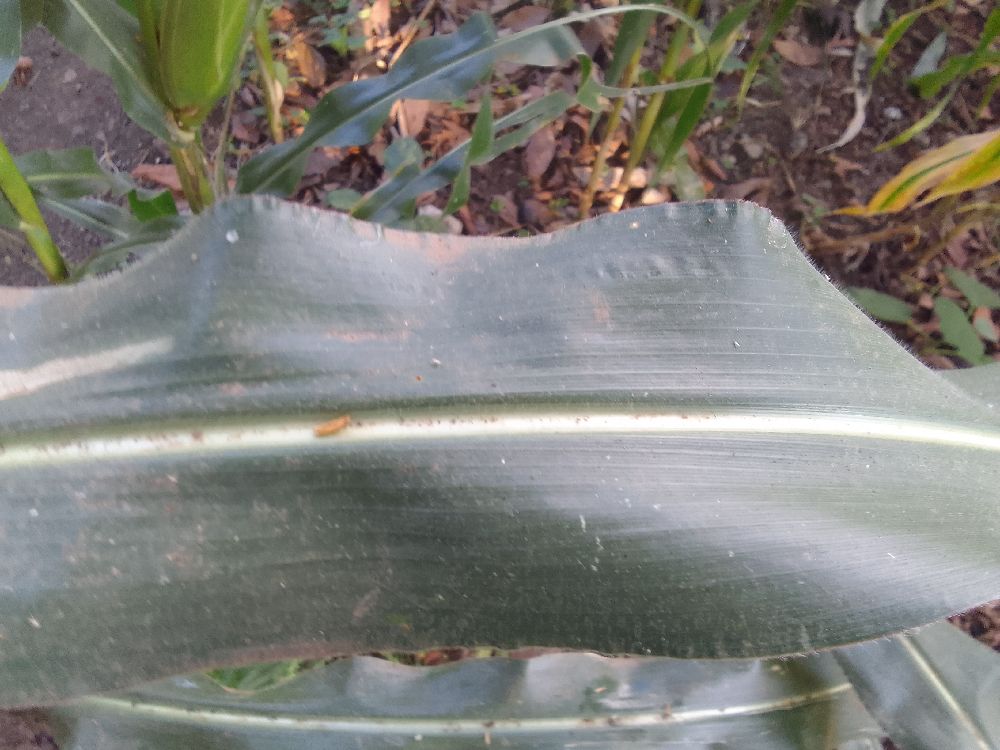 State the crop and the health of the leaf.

maize, healthy
